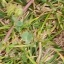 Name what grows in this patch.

unstructured weed
